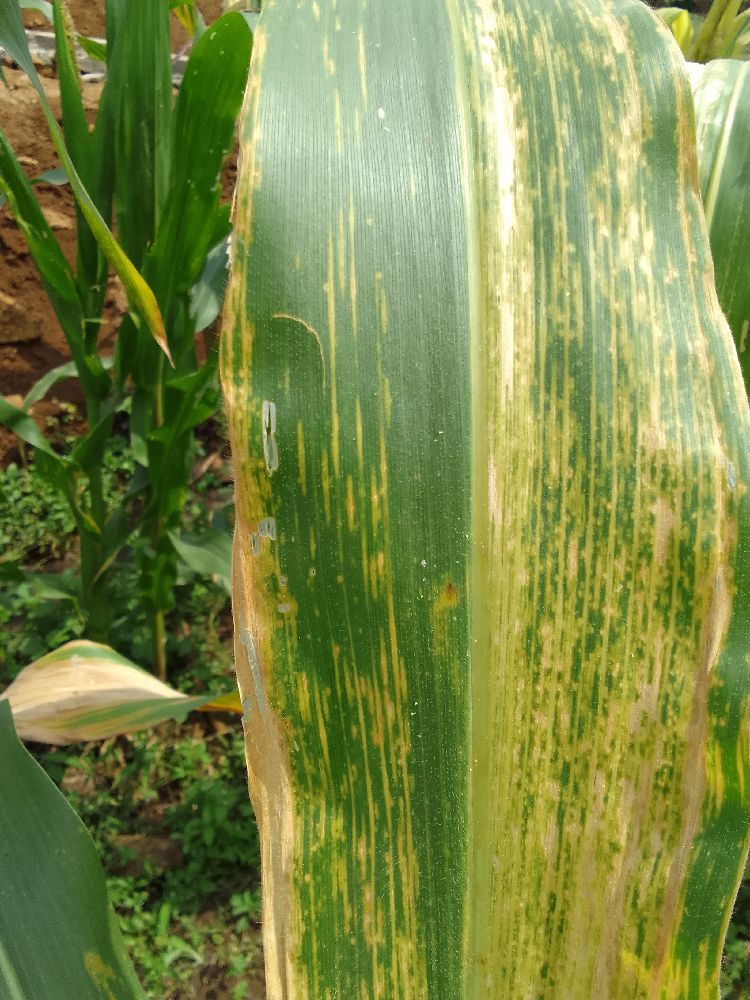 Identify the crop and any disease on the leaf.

maize, maize lethal necrosis
